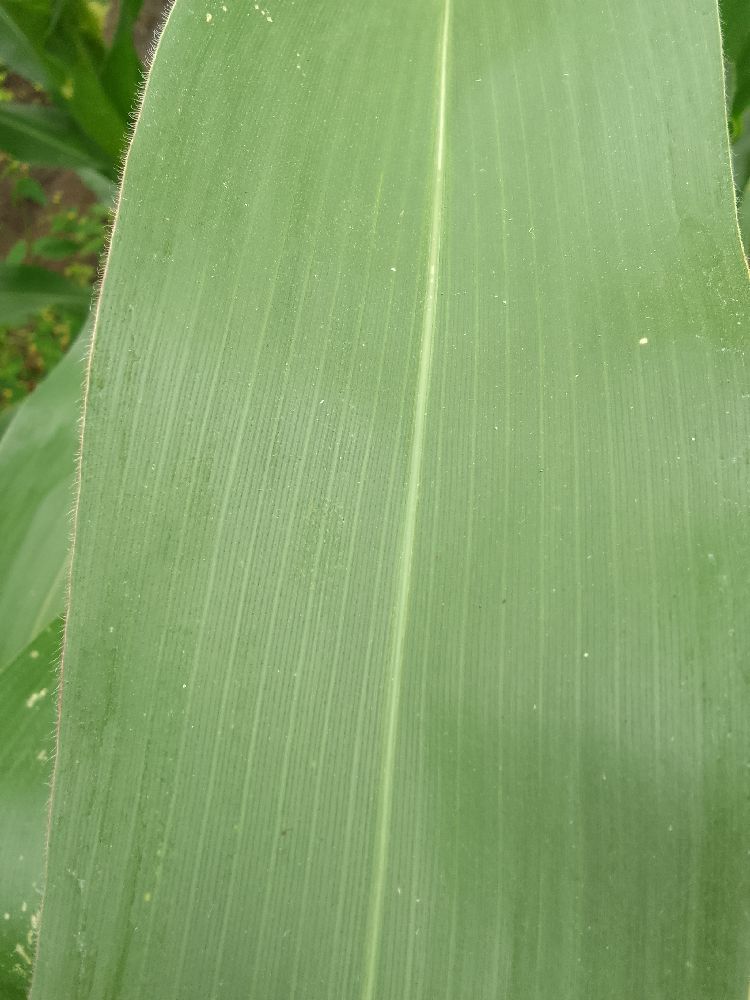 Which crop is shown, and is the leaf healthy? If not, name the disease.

maize, healthy
